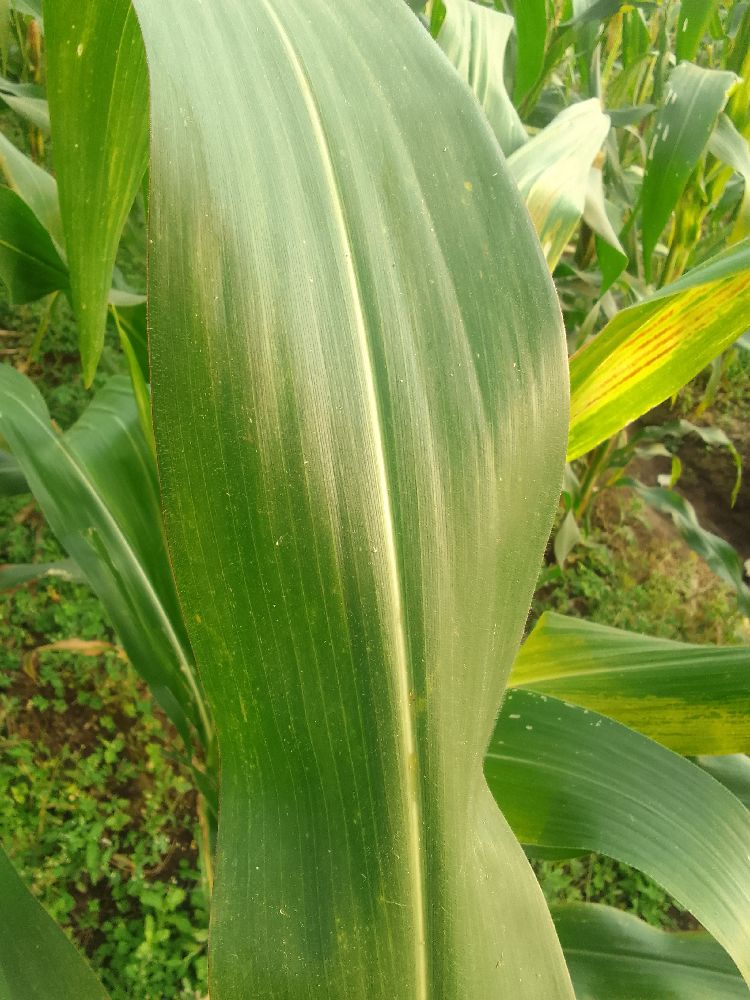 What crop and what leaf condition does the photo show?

maize, healthy
